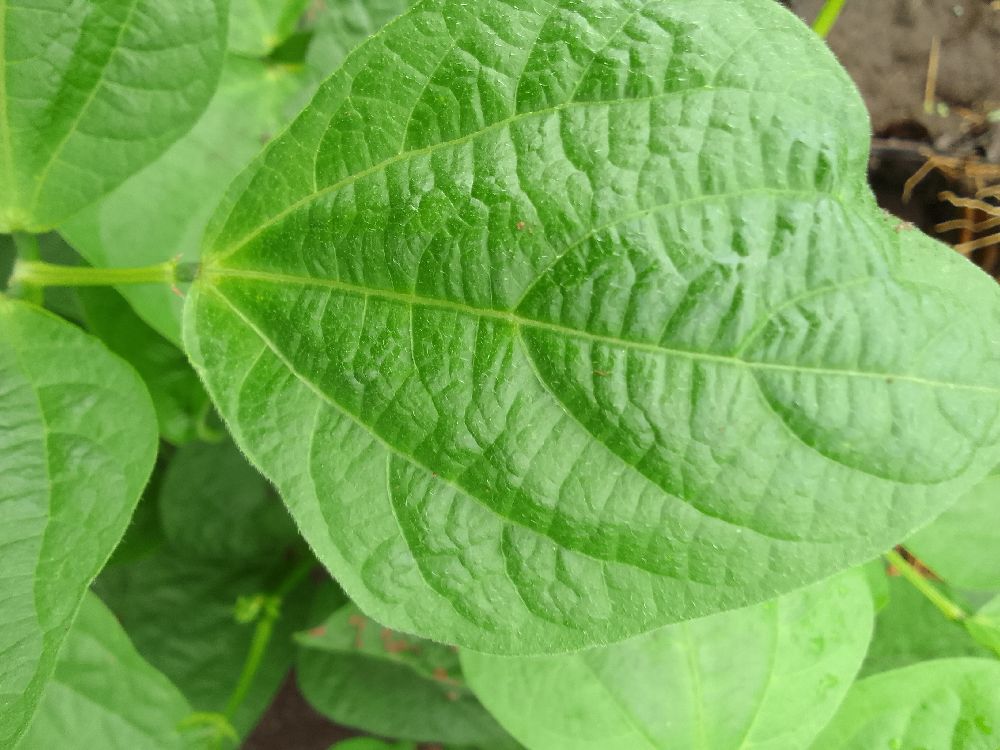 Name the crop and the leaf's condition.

common bean, healthy
